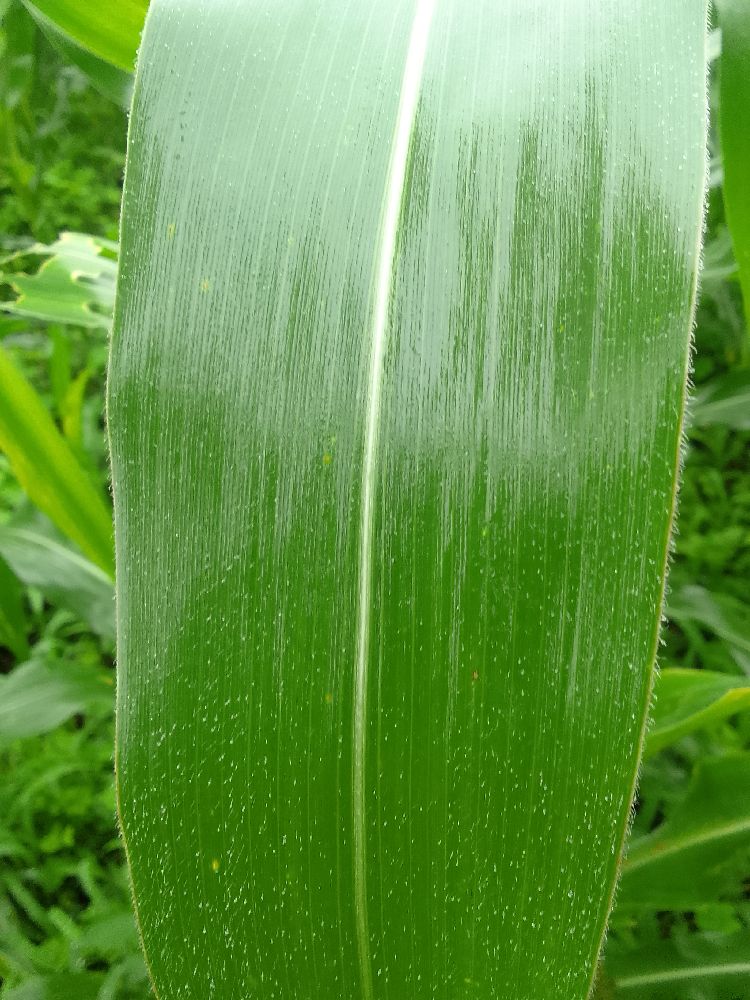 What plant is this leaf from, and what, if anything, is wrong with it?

maize, healthy
